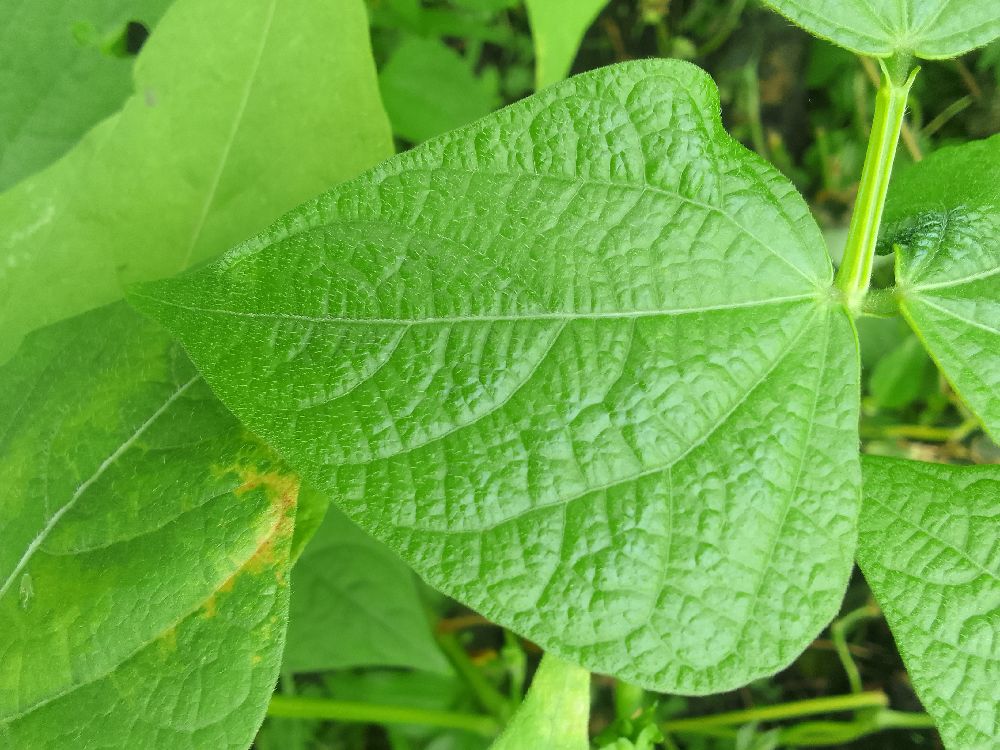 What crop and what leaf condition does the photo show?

common bean, healthy
